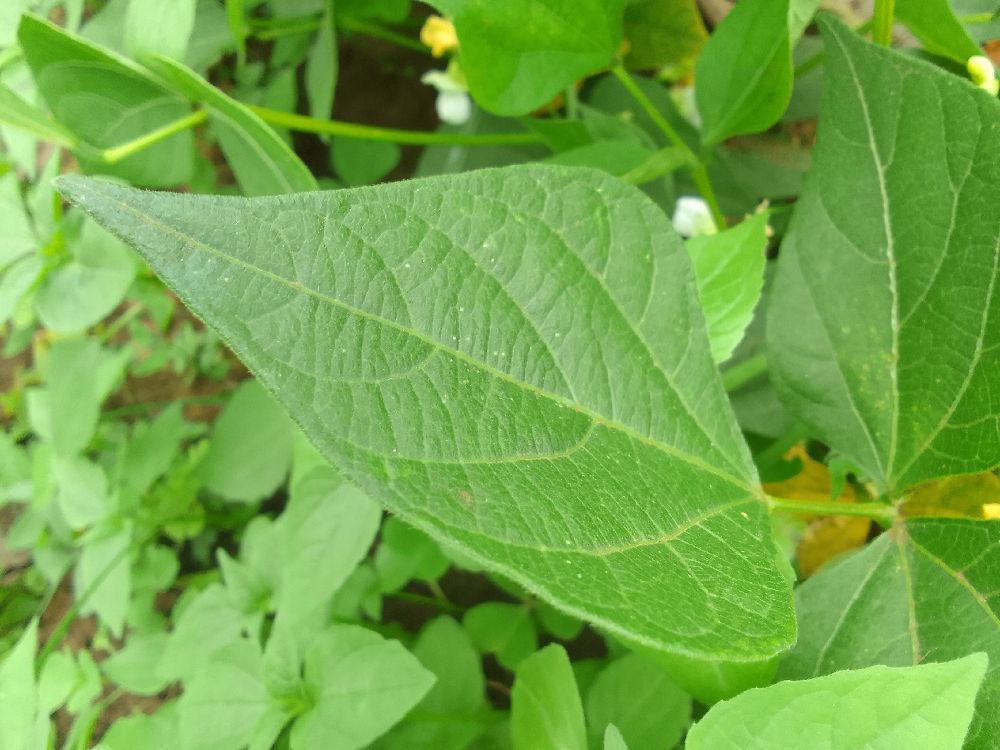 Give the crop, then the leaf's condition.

common bean, healthy
